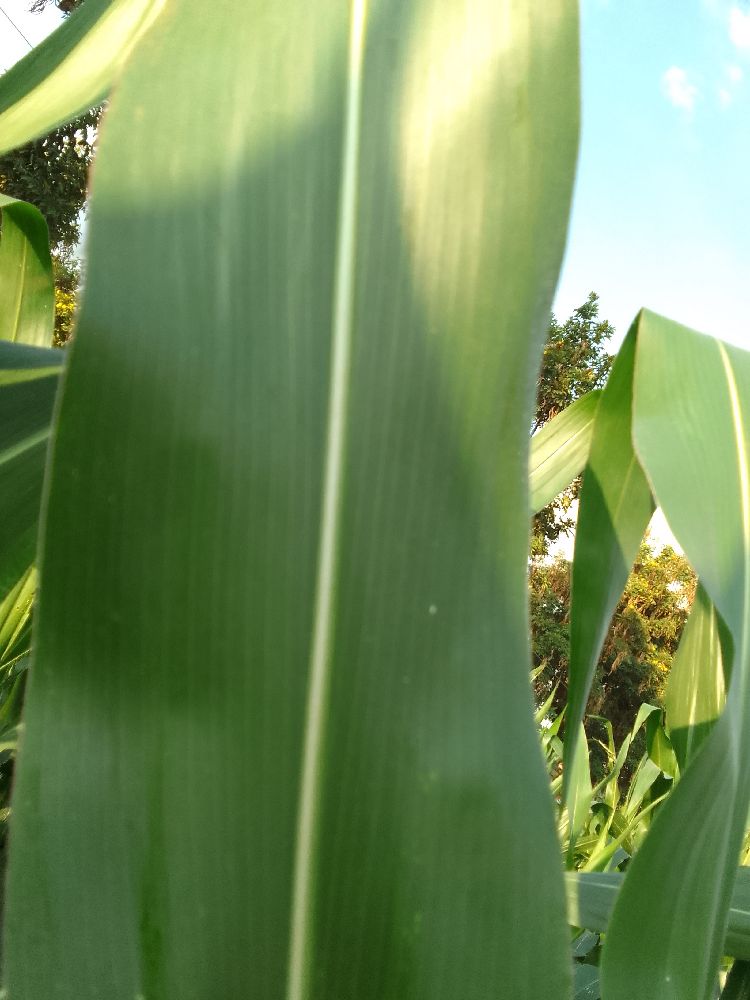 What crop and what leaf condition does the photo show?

maize, healthy
